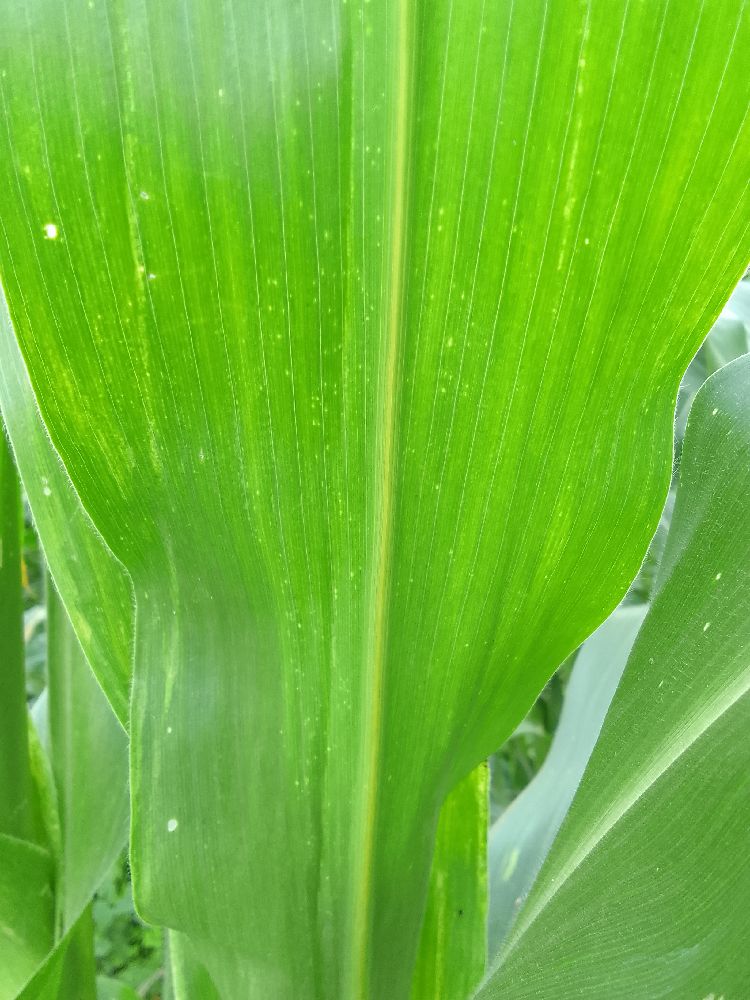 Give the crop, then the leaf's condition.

maize, healthy
